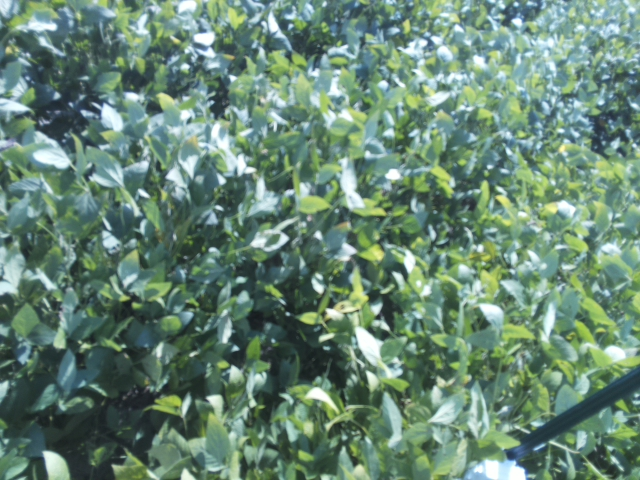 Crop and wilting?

soybean, slight leaflet or petiole turgor loss in upper canopy
